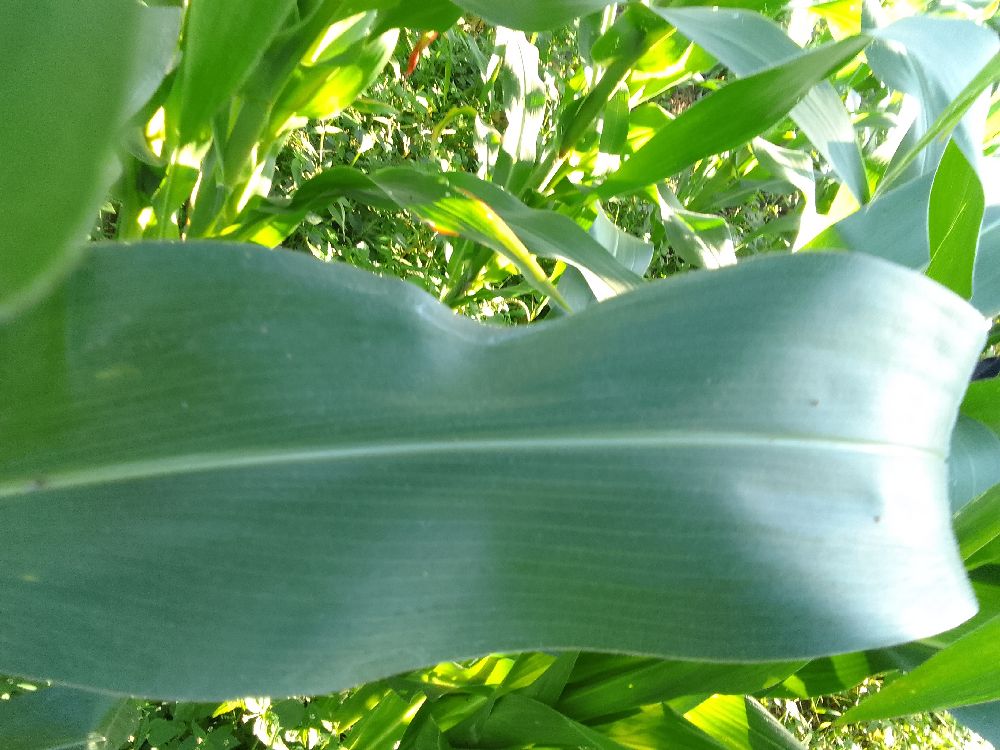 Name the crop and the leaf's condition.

maize, healthy
